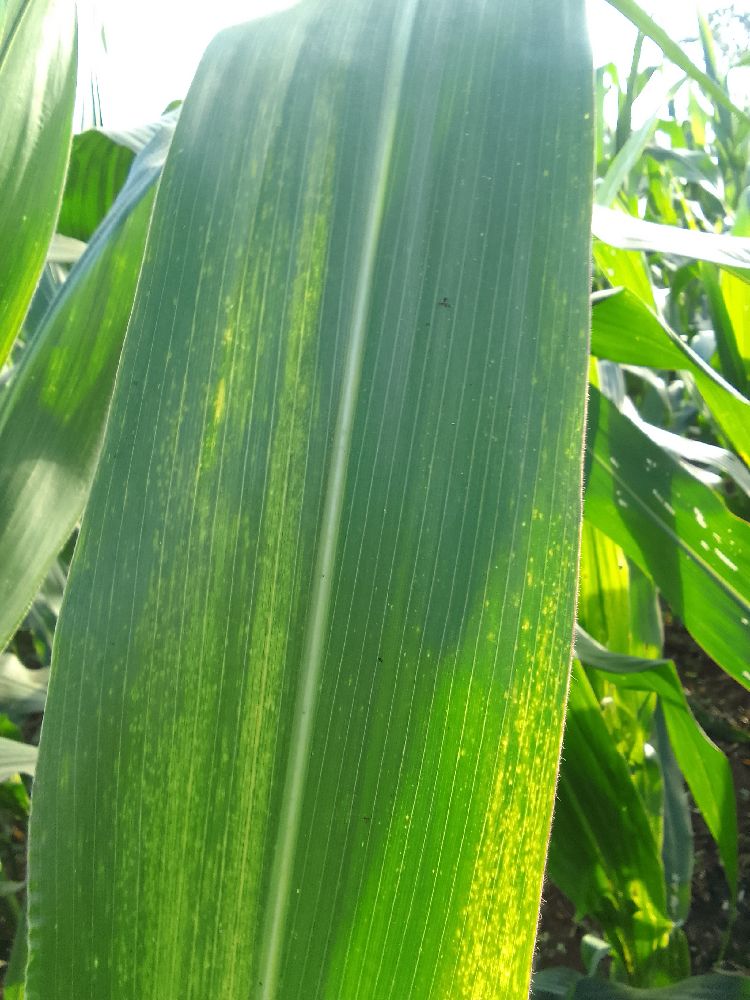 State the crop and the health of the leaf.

maize, maize lethal necrosis
